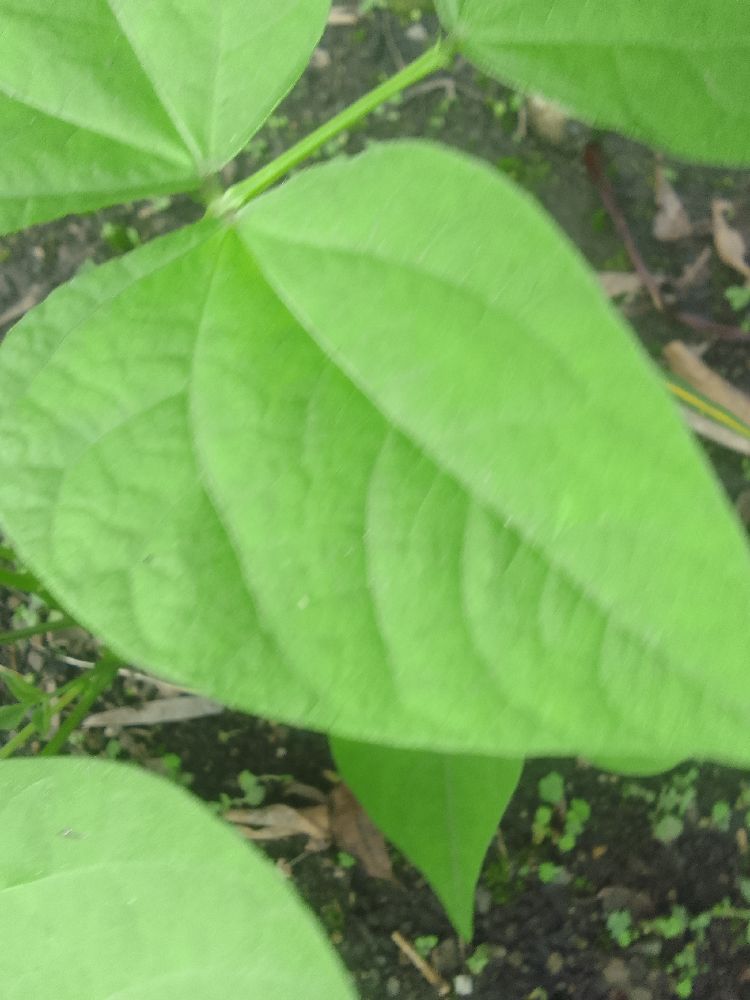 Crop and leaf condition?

common bean, healthy
